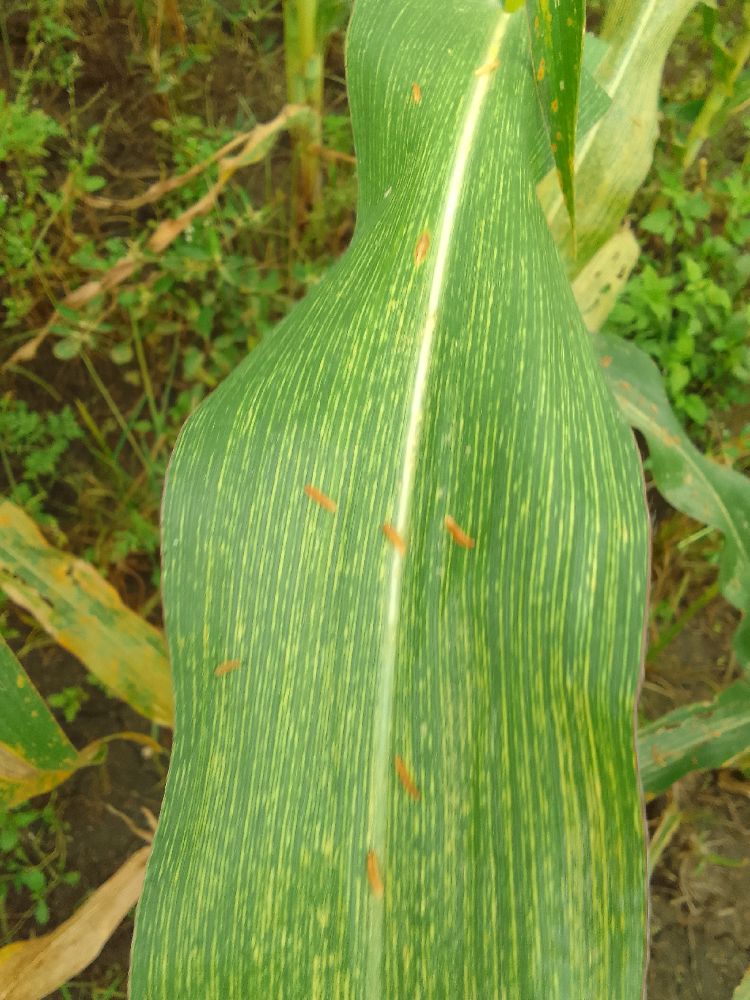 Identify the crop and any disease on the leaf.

maize, maize streak virus
